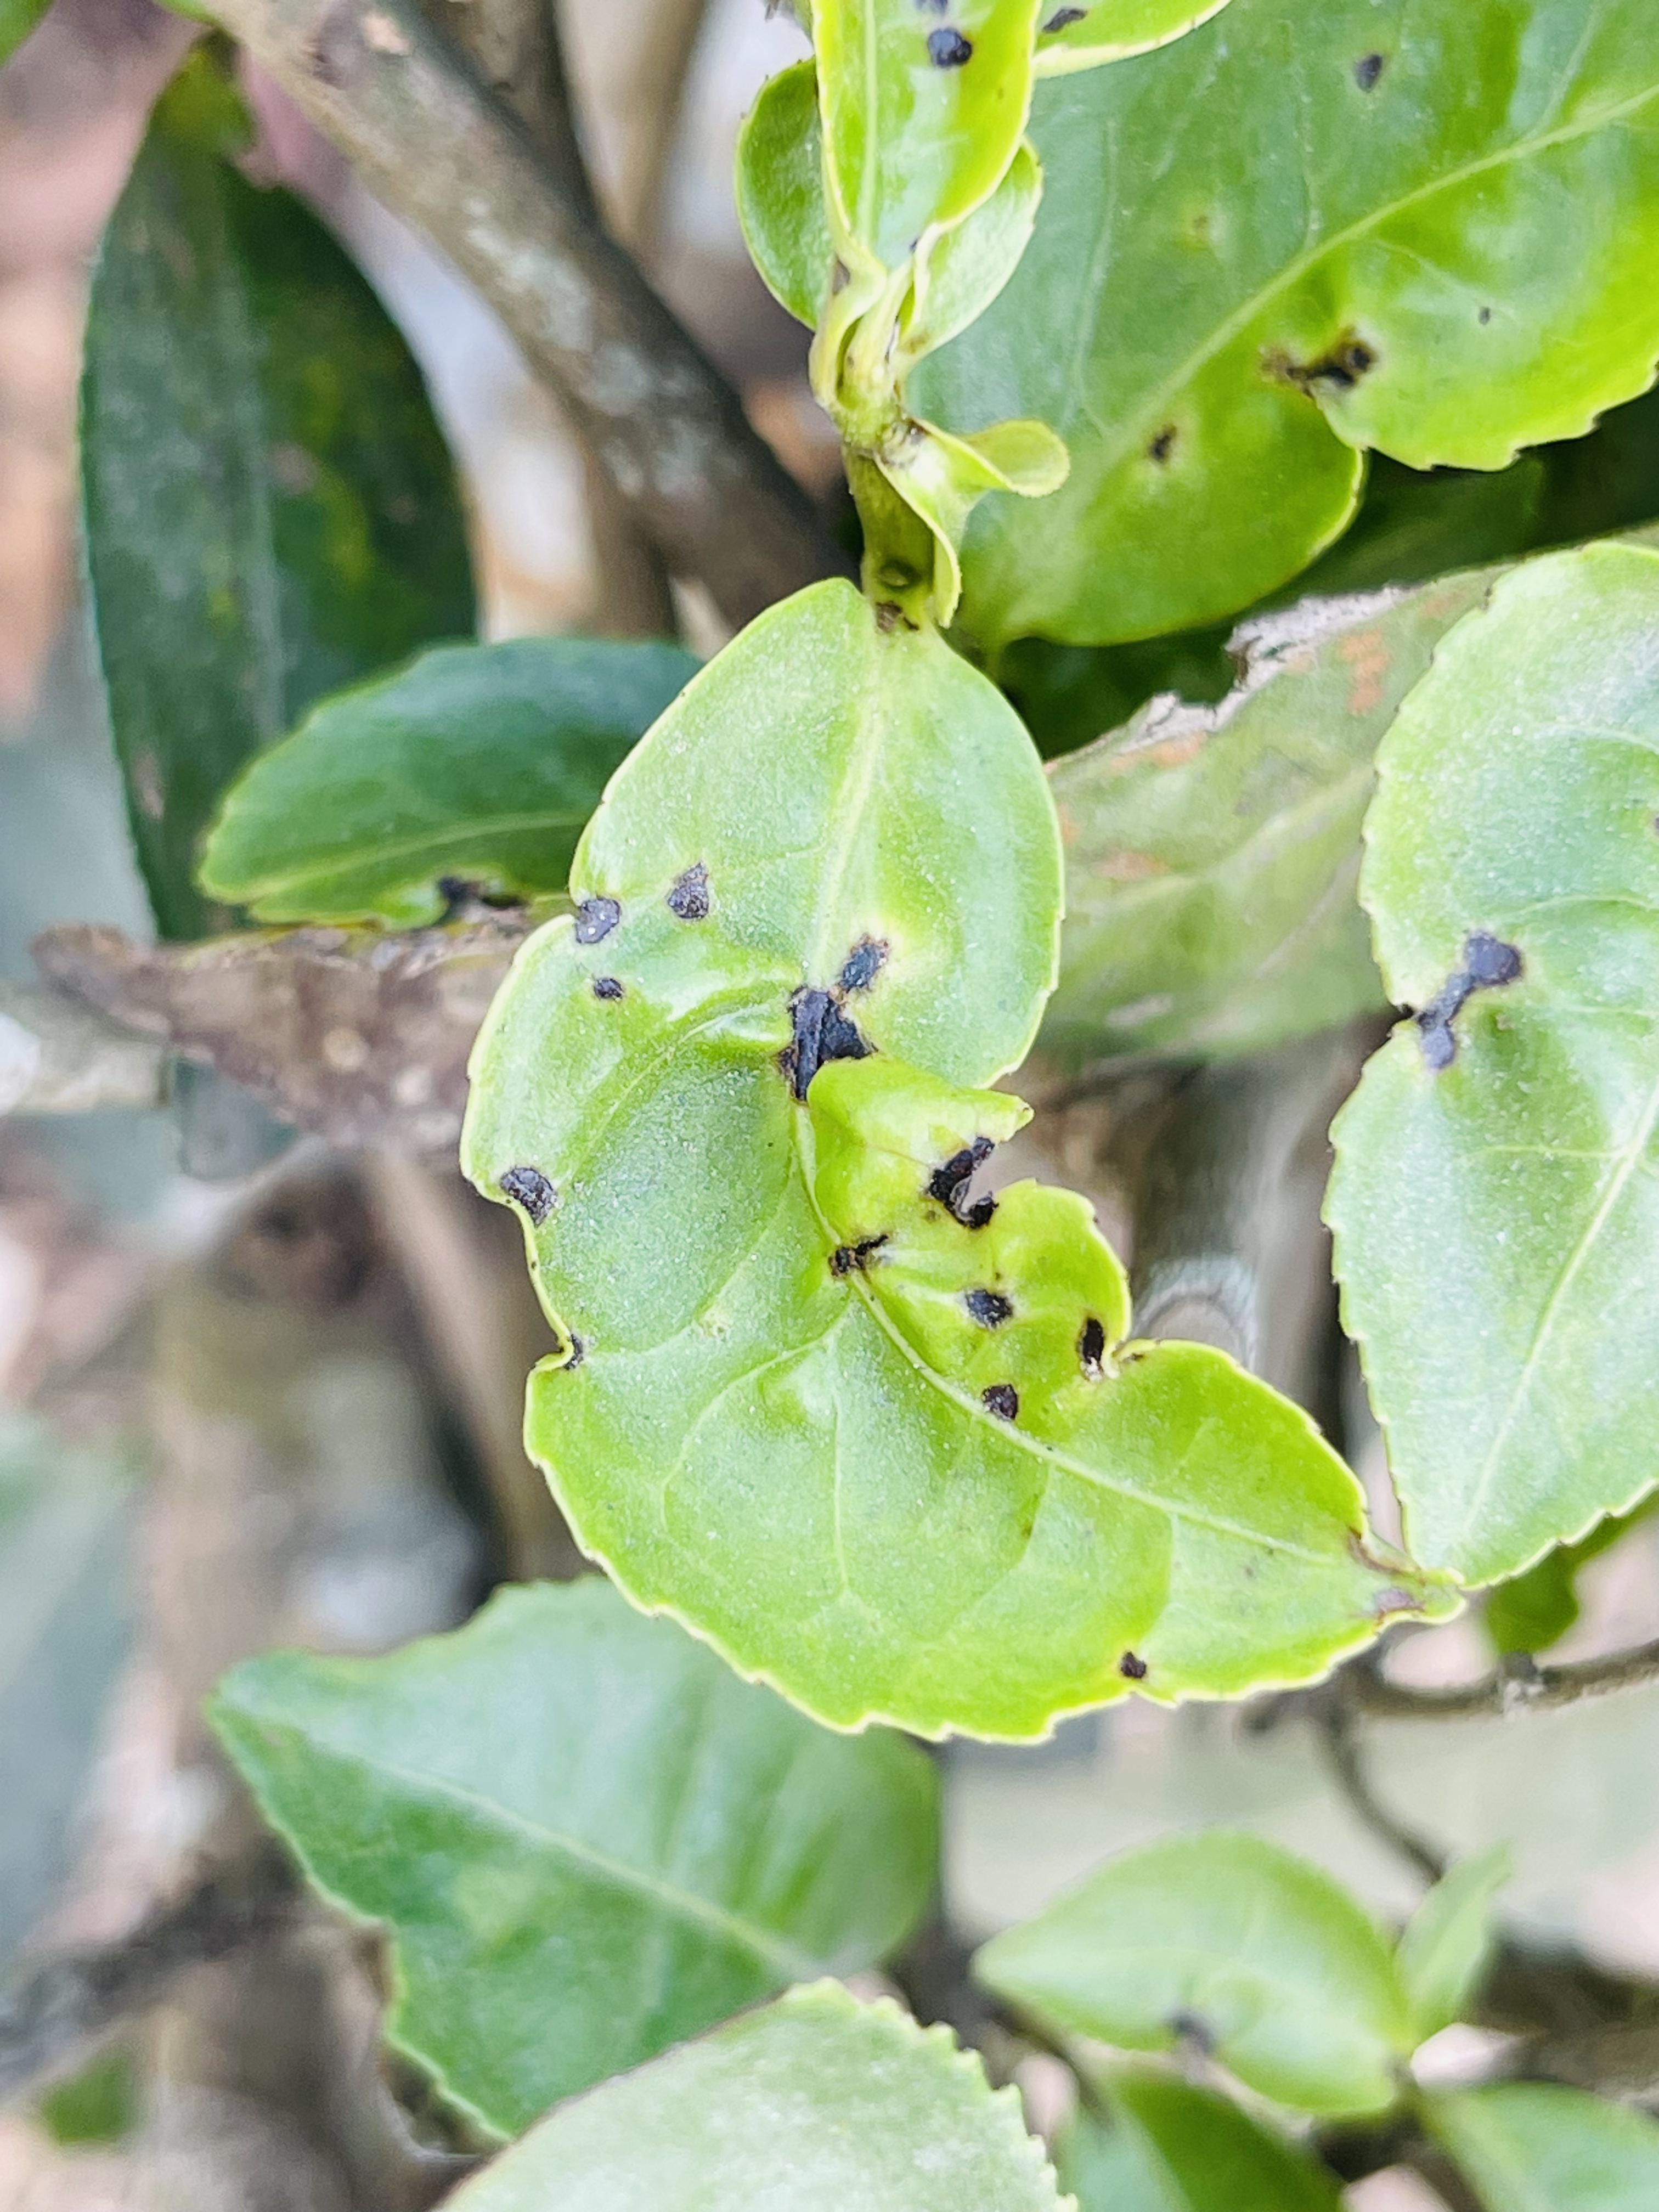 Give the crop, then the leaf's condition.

tea, helopeltis
